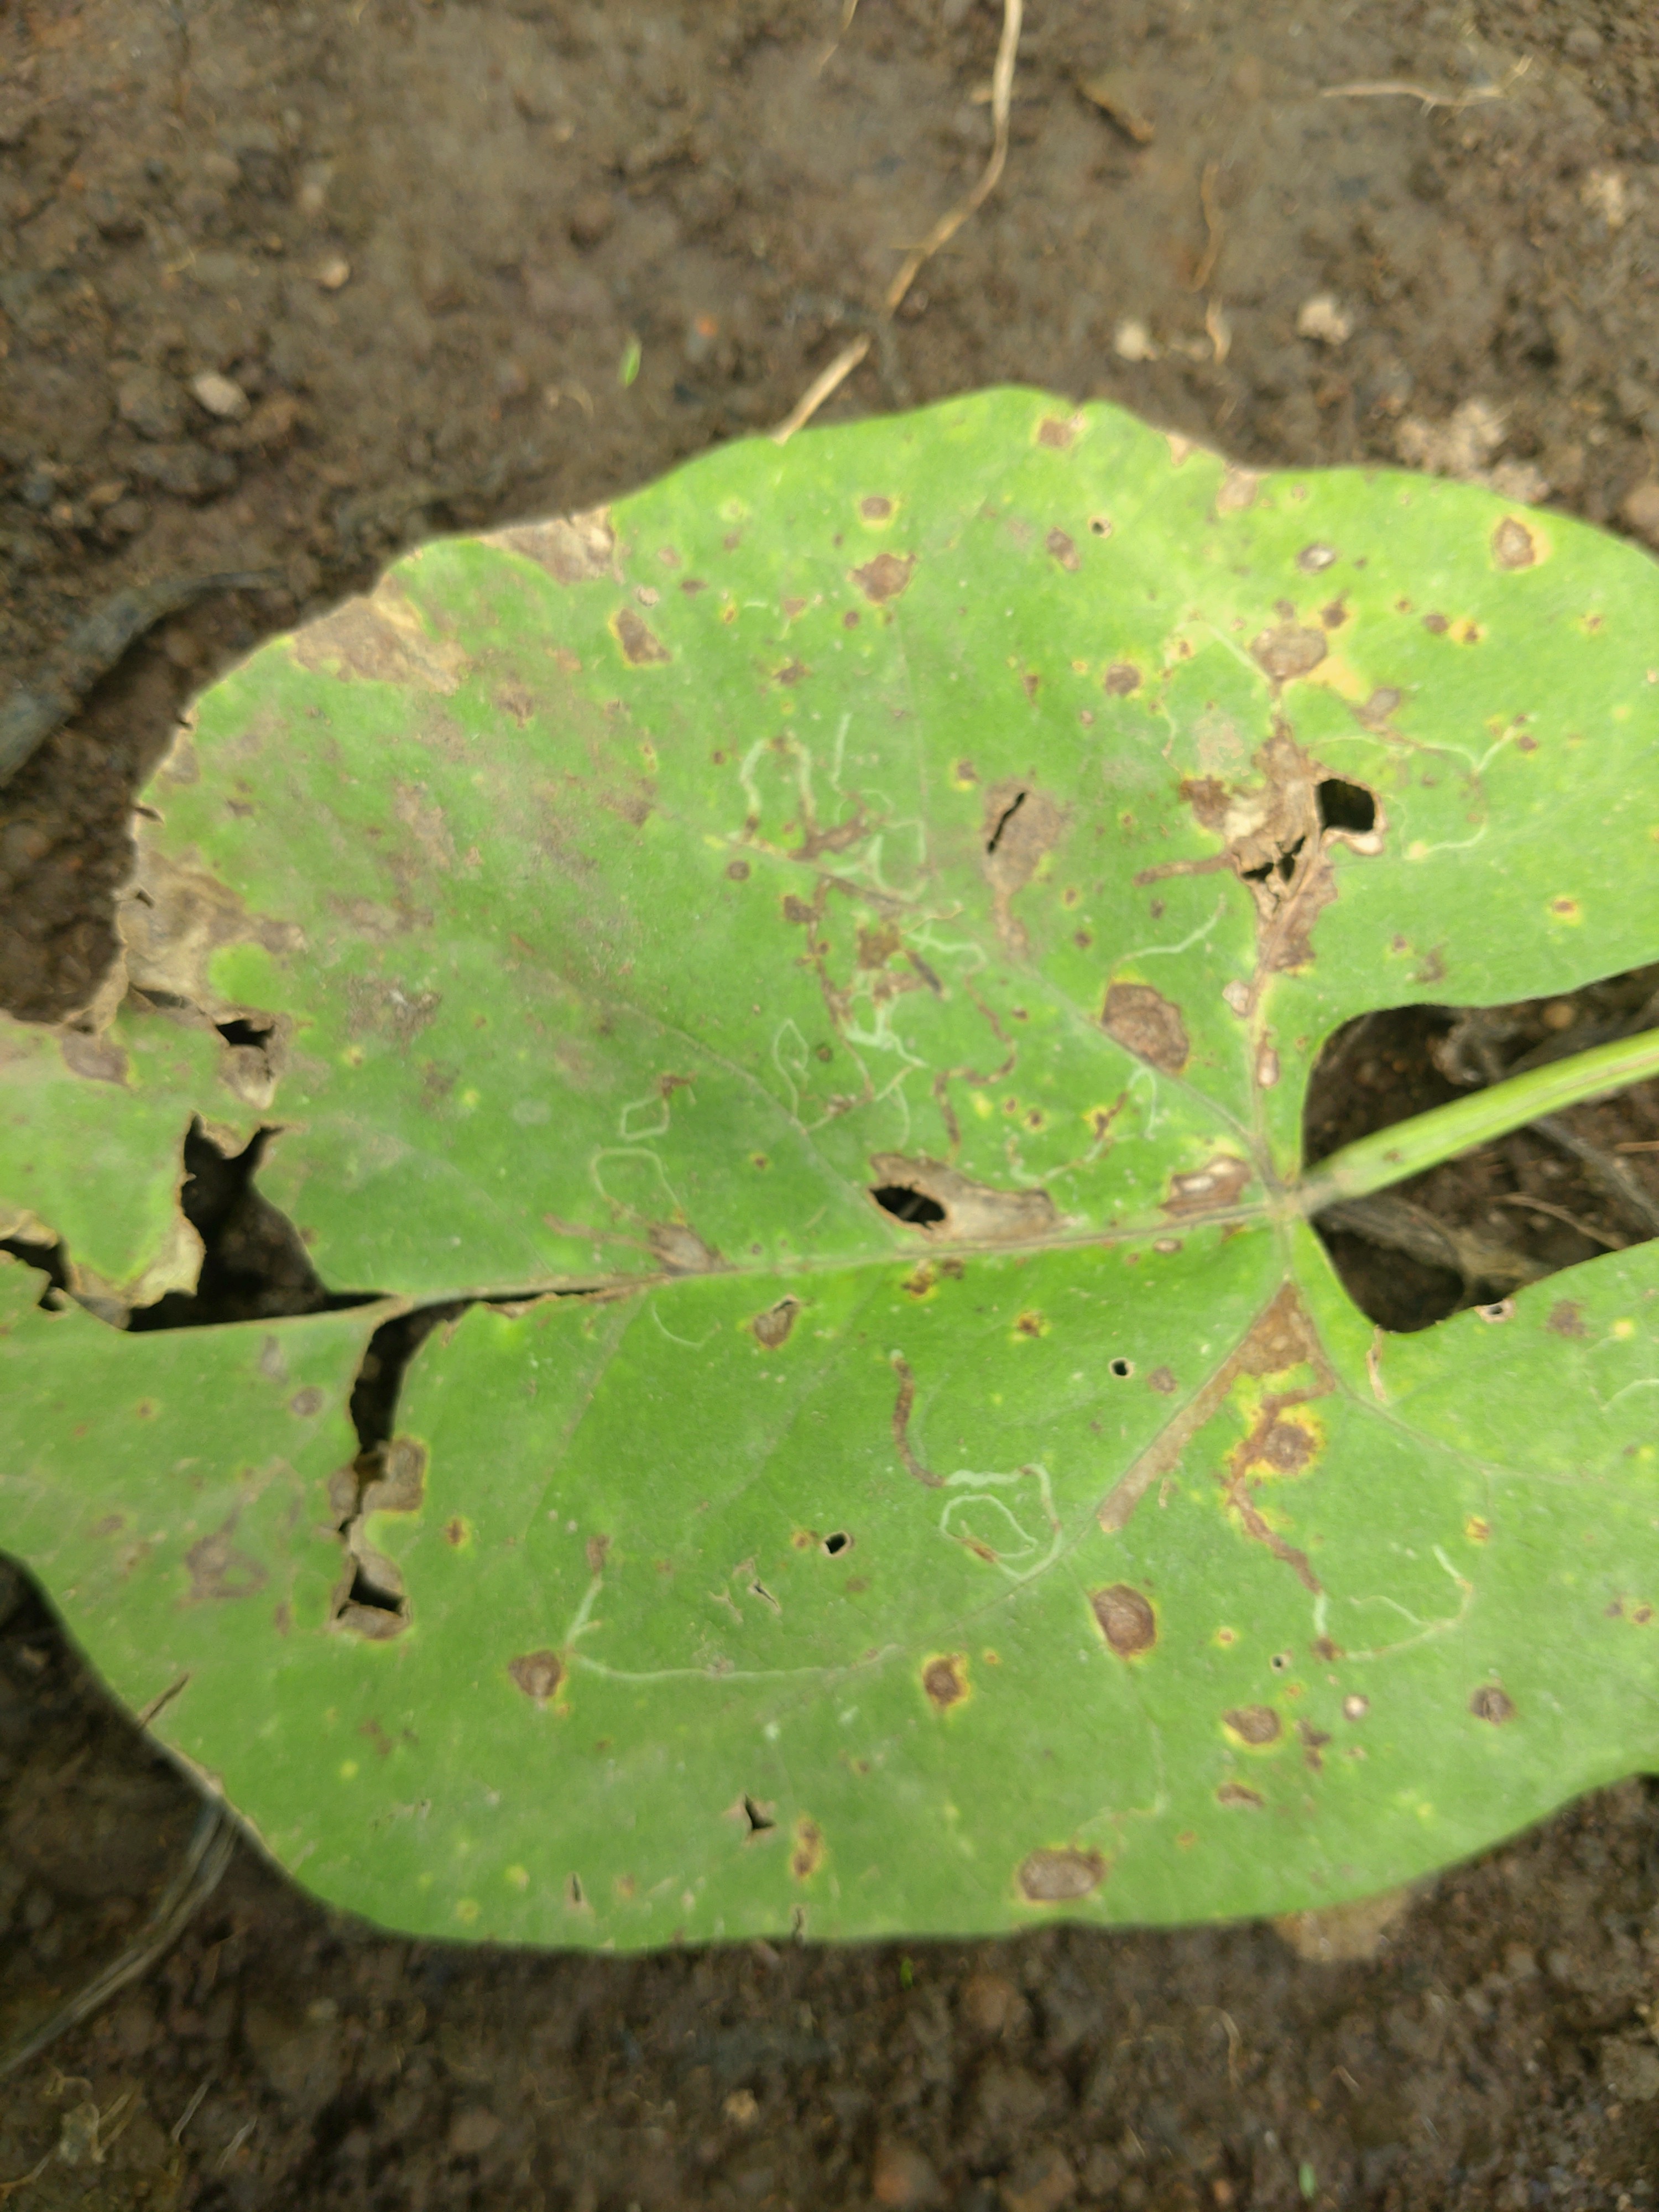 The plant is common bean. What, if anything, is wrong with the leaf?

rust
